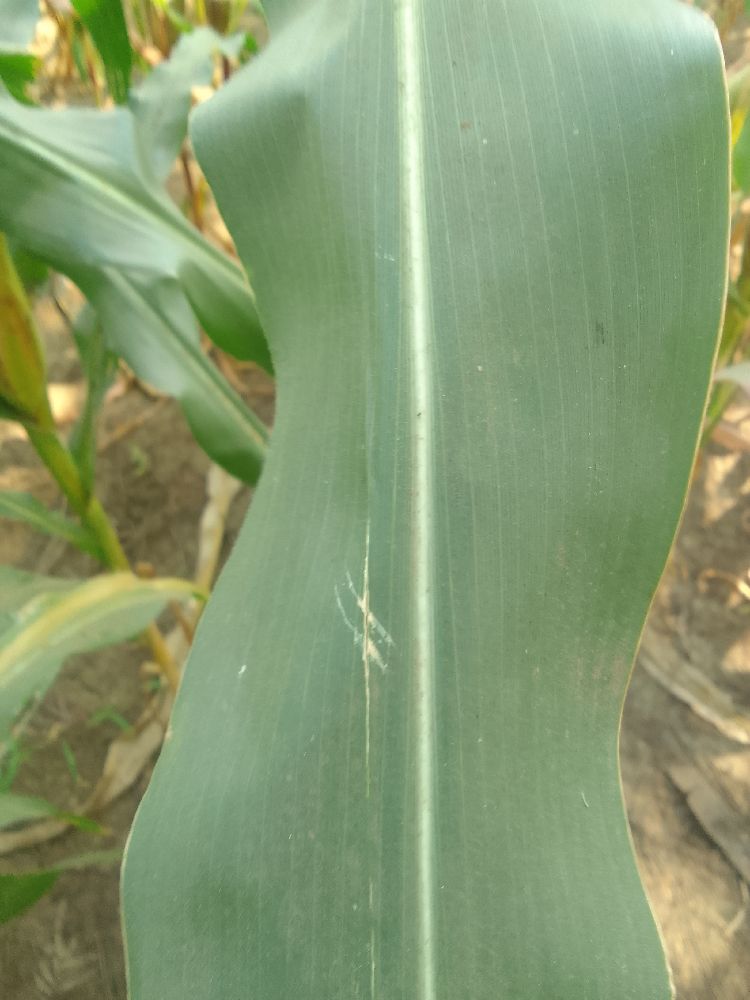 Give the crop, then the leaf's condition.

maize, healthy
